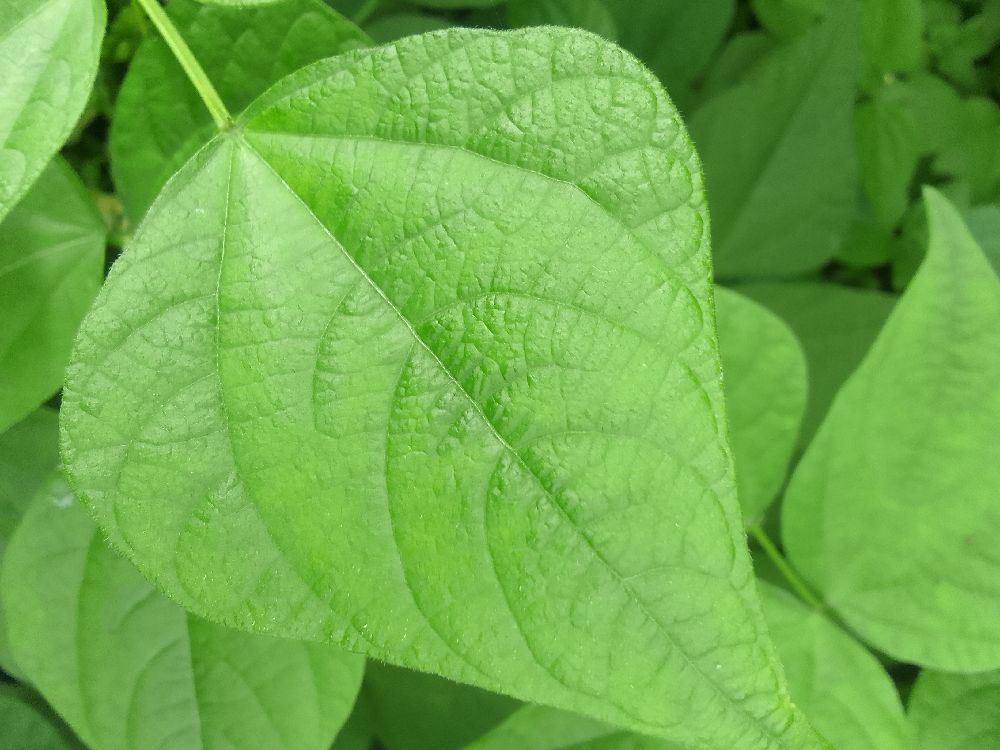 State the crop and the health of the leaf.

common bean, healthy
